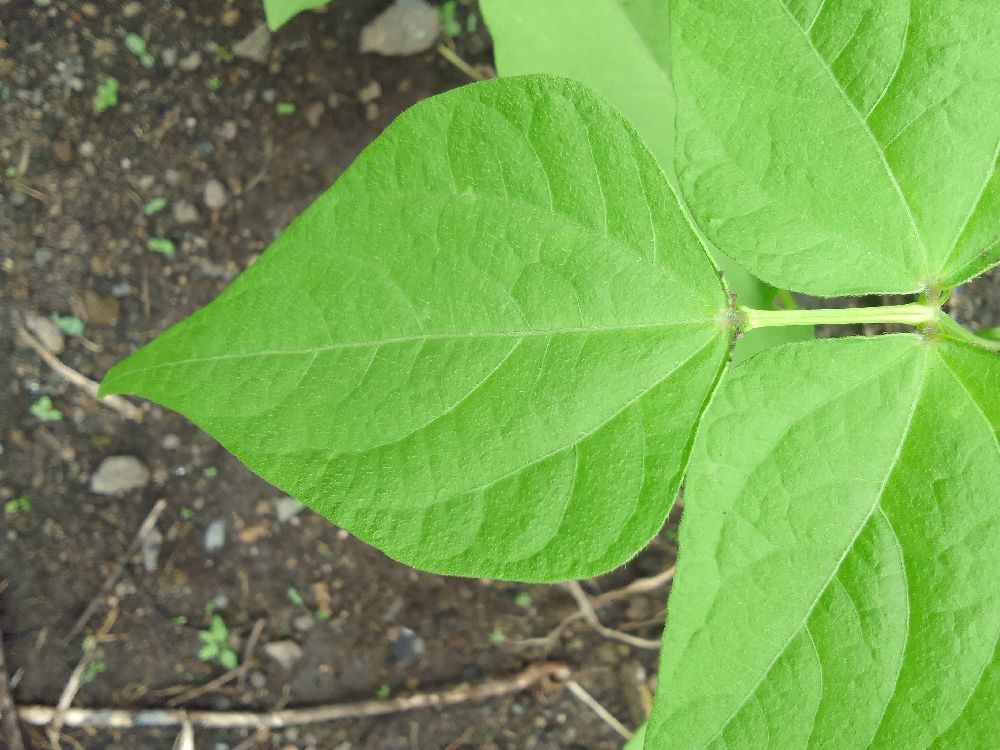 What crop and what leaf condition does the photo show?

common bean, healthy
